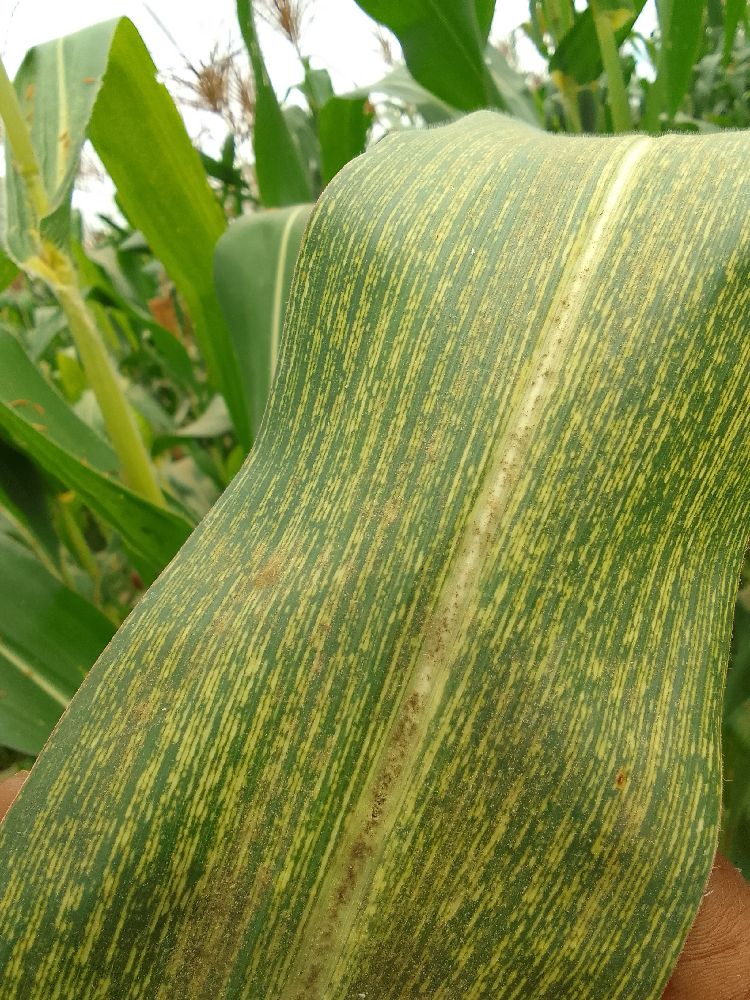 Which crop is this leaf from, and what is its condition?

maize, maize streak virus
